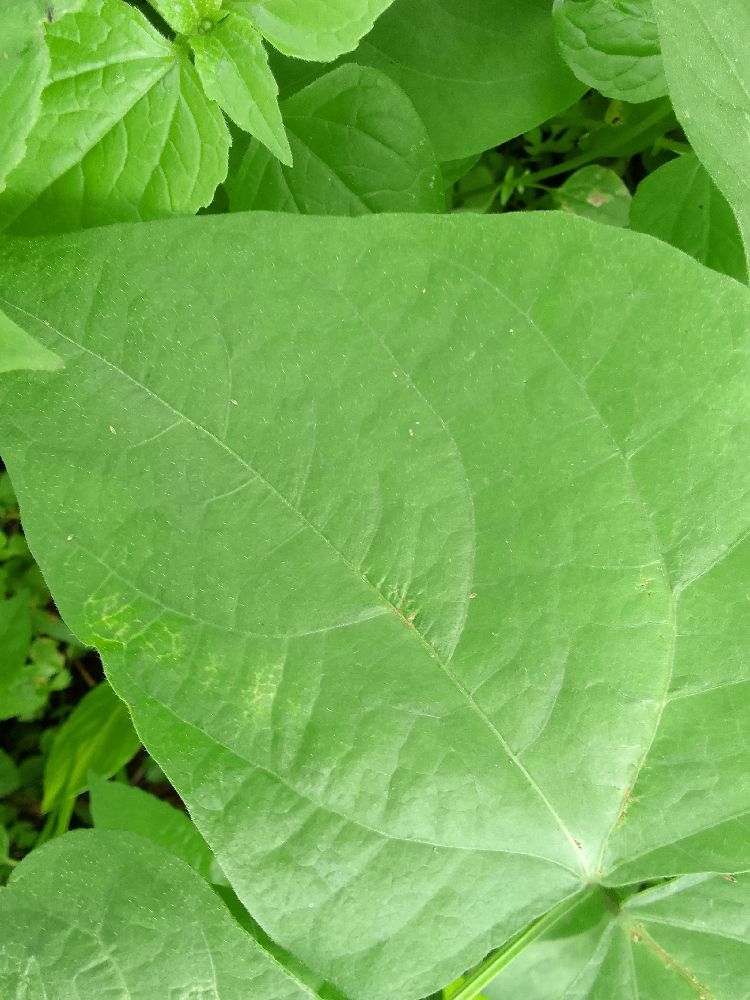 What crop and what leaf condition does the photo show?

common bean, healthy
